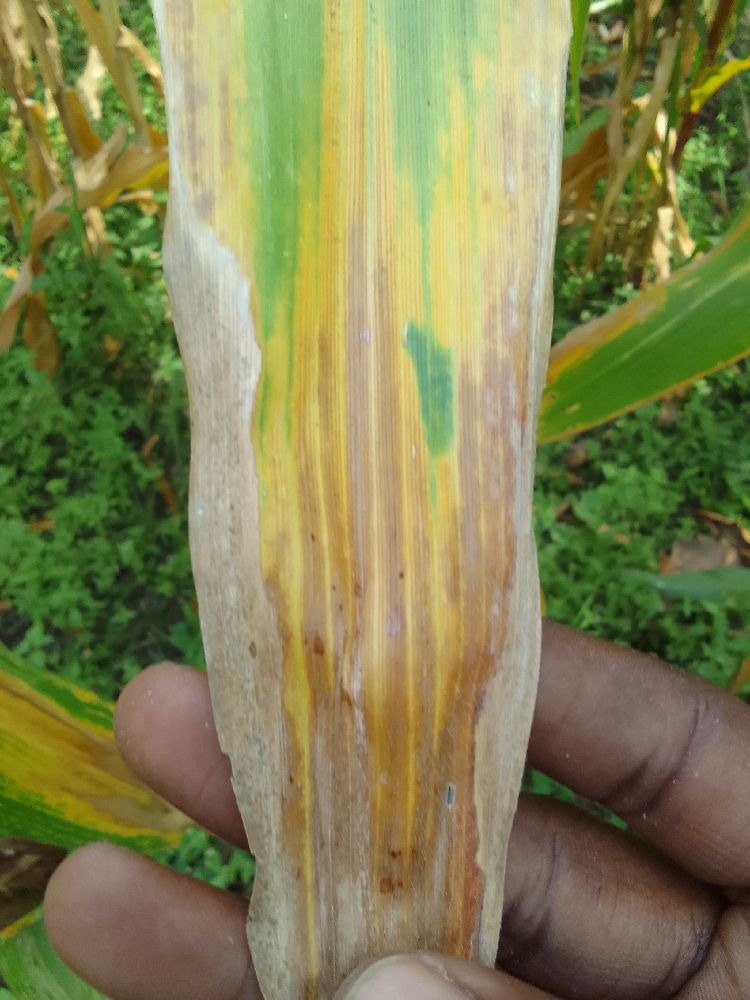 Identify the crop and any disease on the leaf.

maize, maize lethal necrosis
